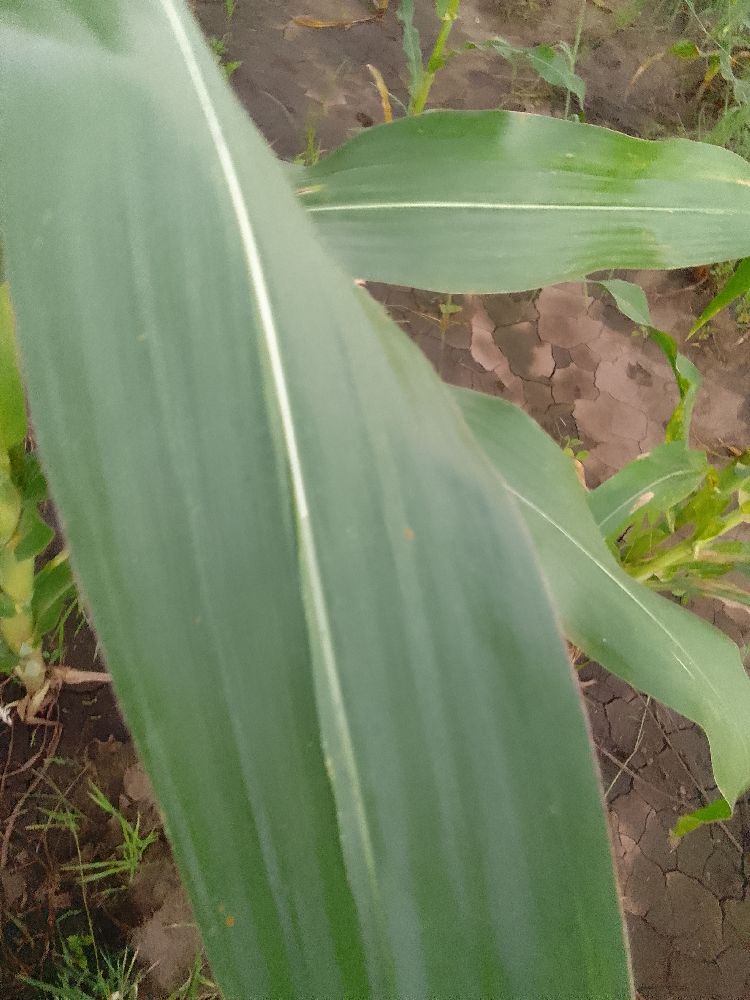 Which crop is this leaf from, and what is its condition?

common bean, healthy
